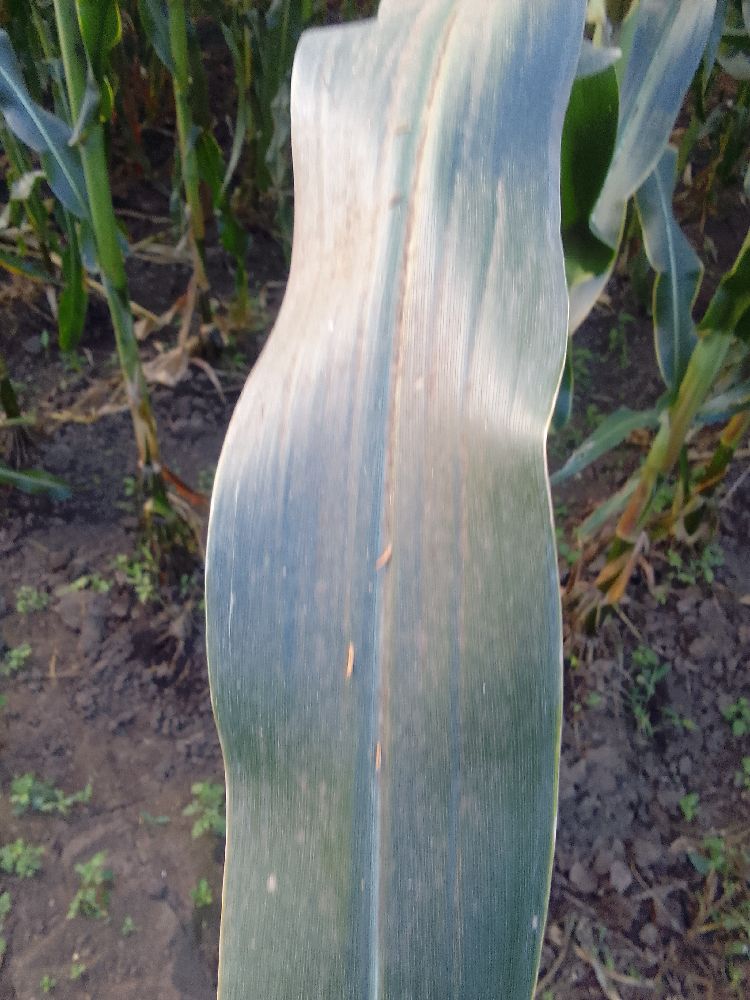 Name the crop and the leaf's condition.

maize, healthy
